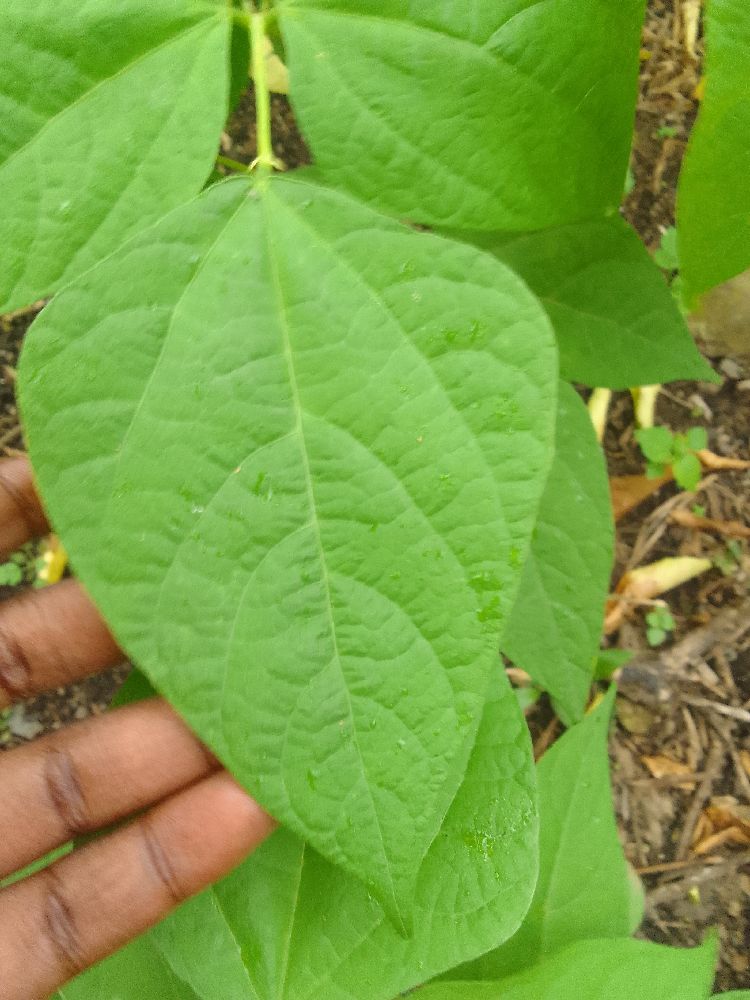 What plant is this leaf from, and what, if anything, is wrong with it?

common bean, healthy
